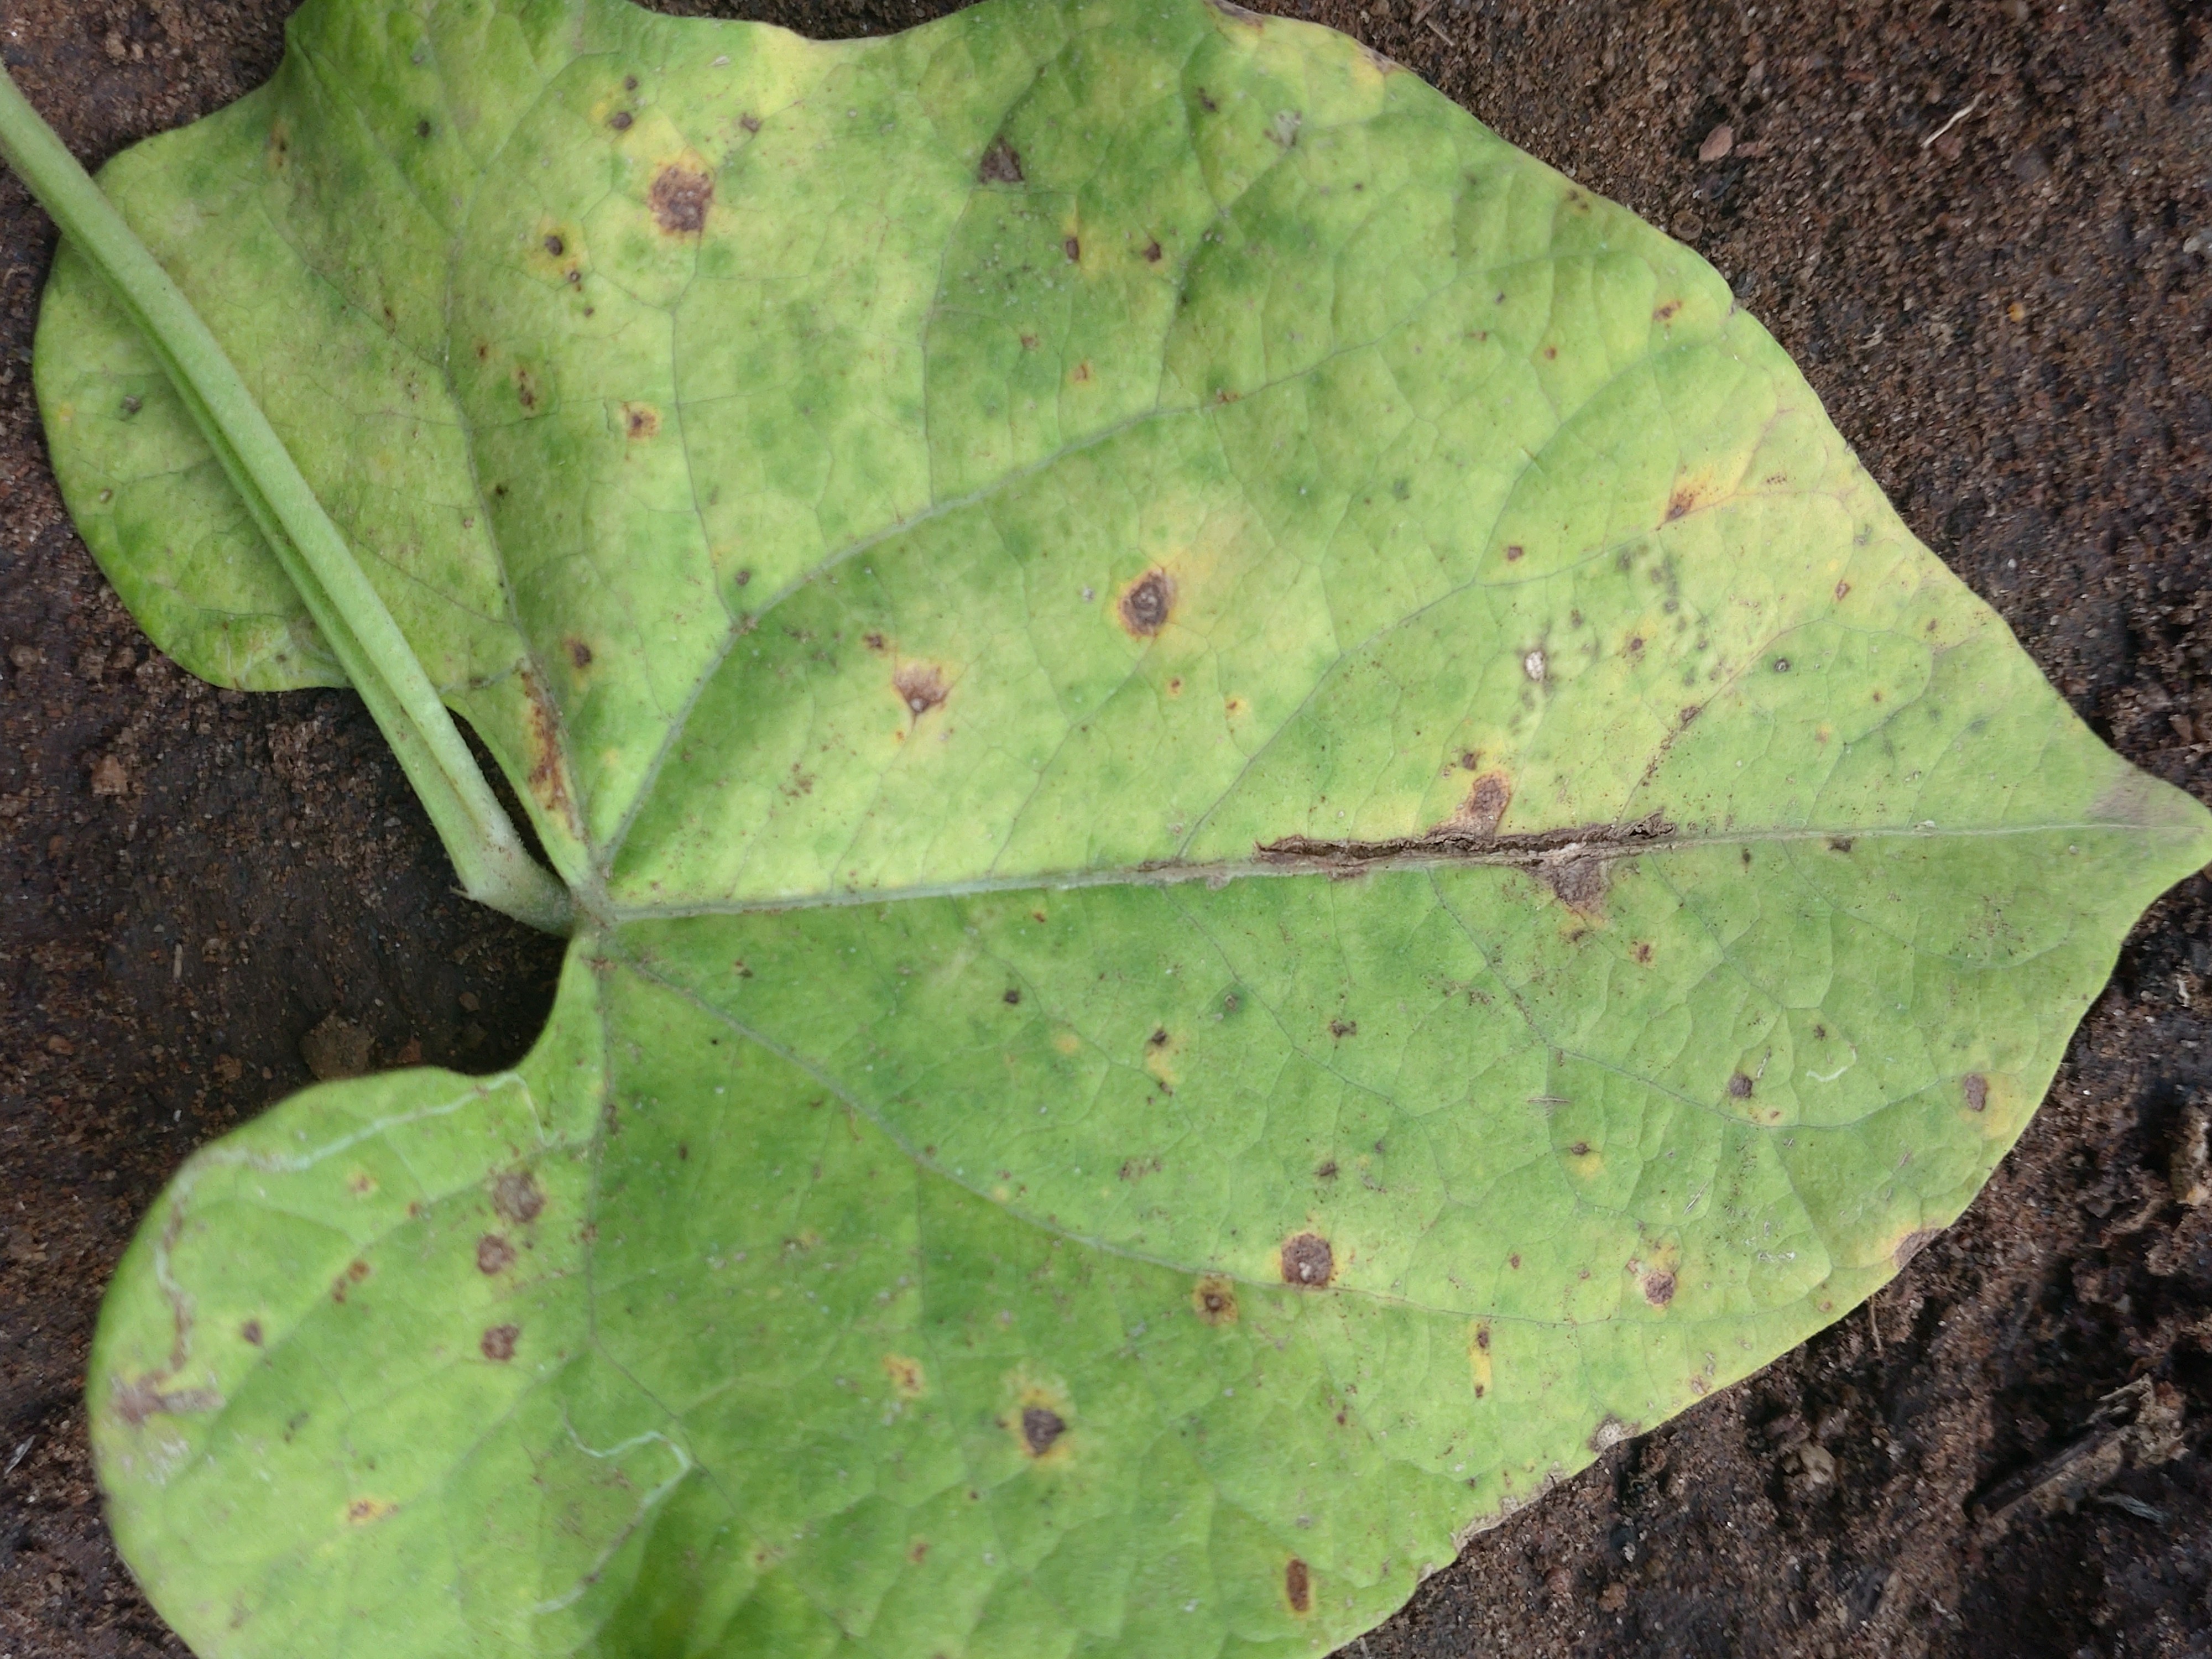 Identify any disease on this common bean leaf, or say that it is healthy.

anthracnose
